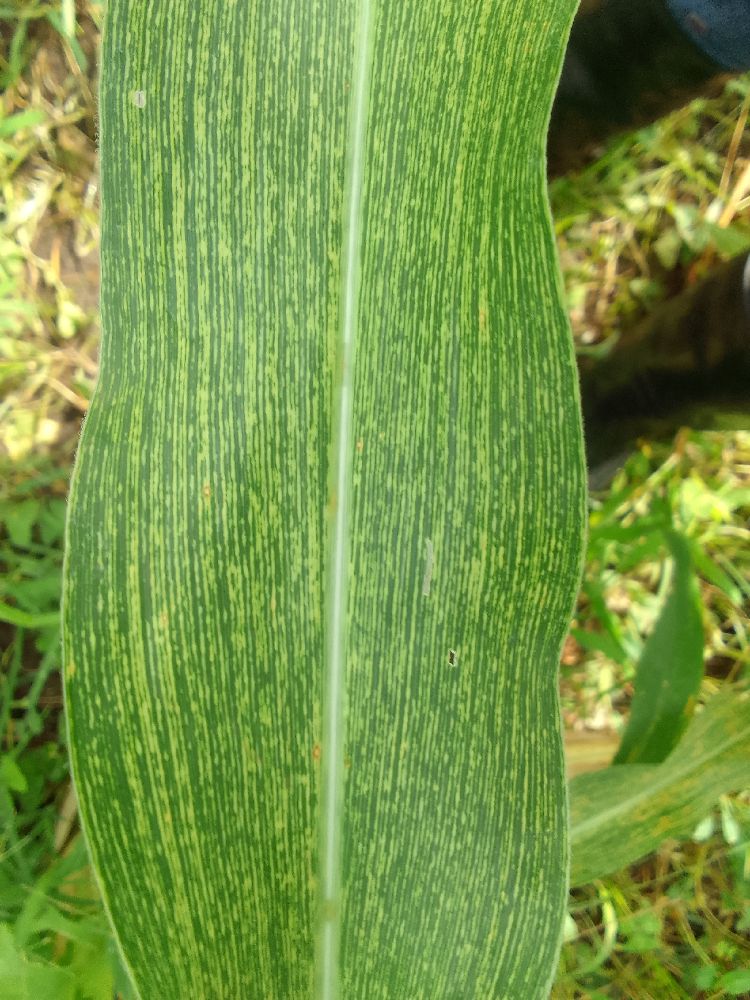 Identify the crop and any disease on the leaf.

maize, maize streak virus
